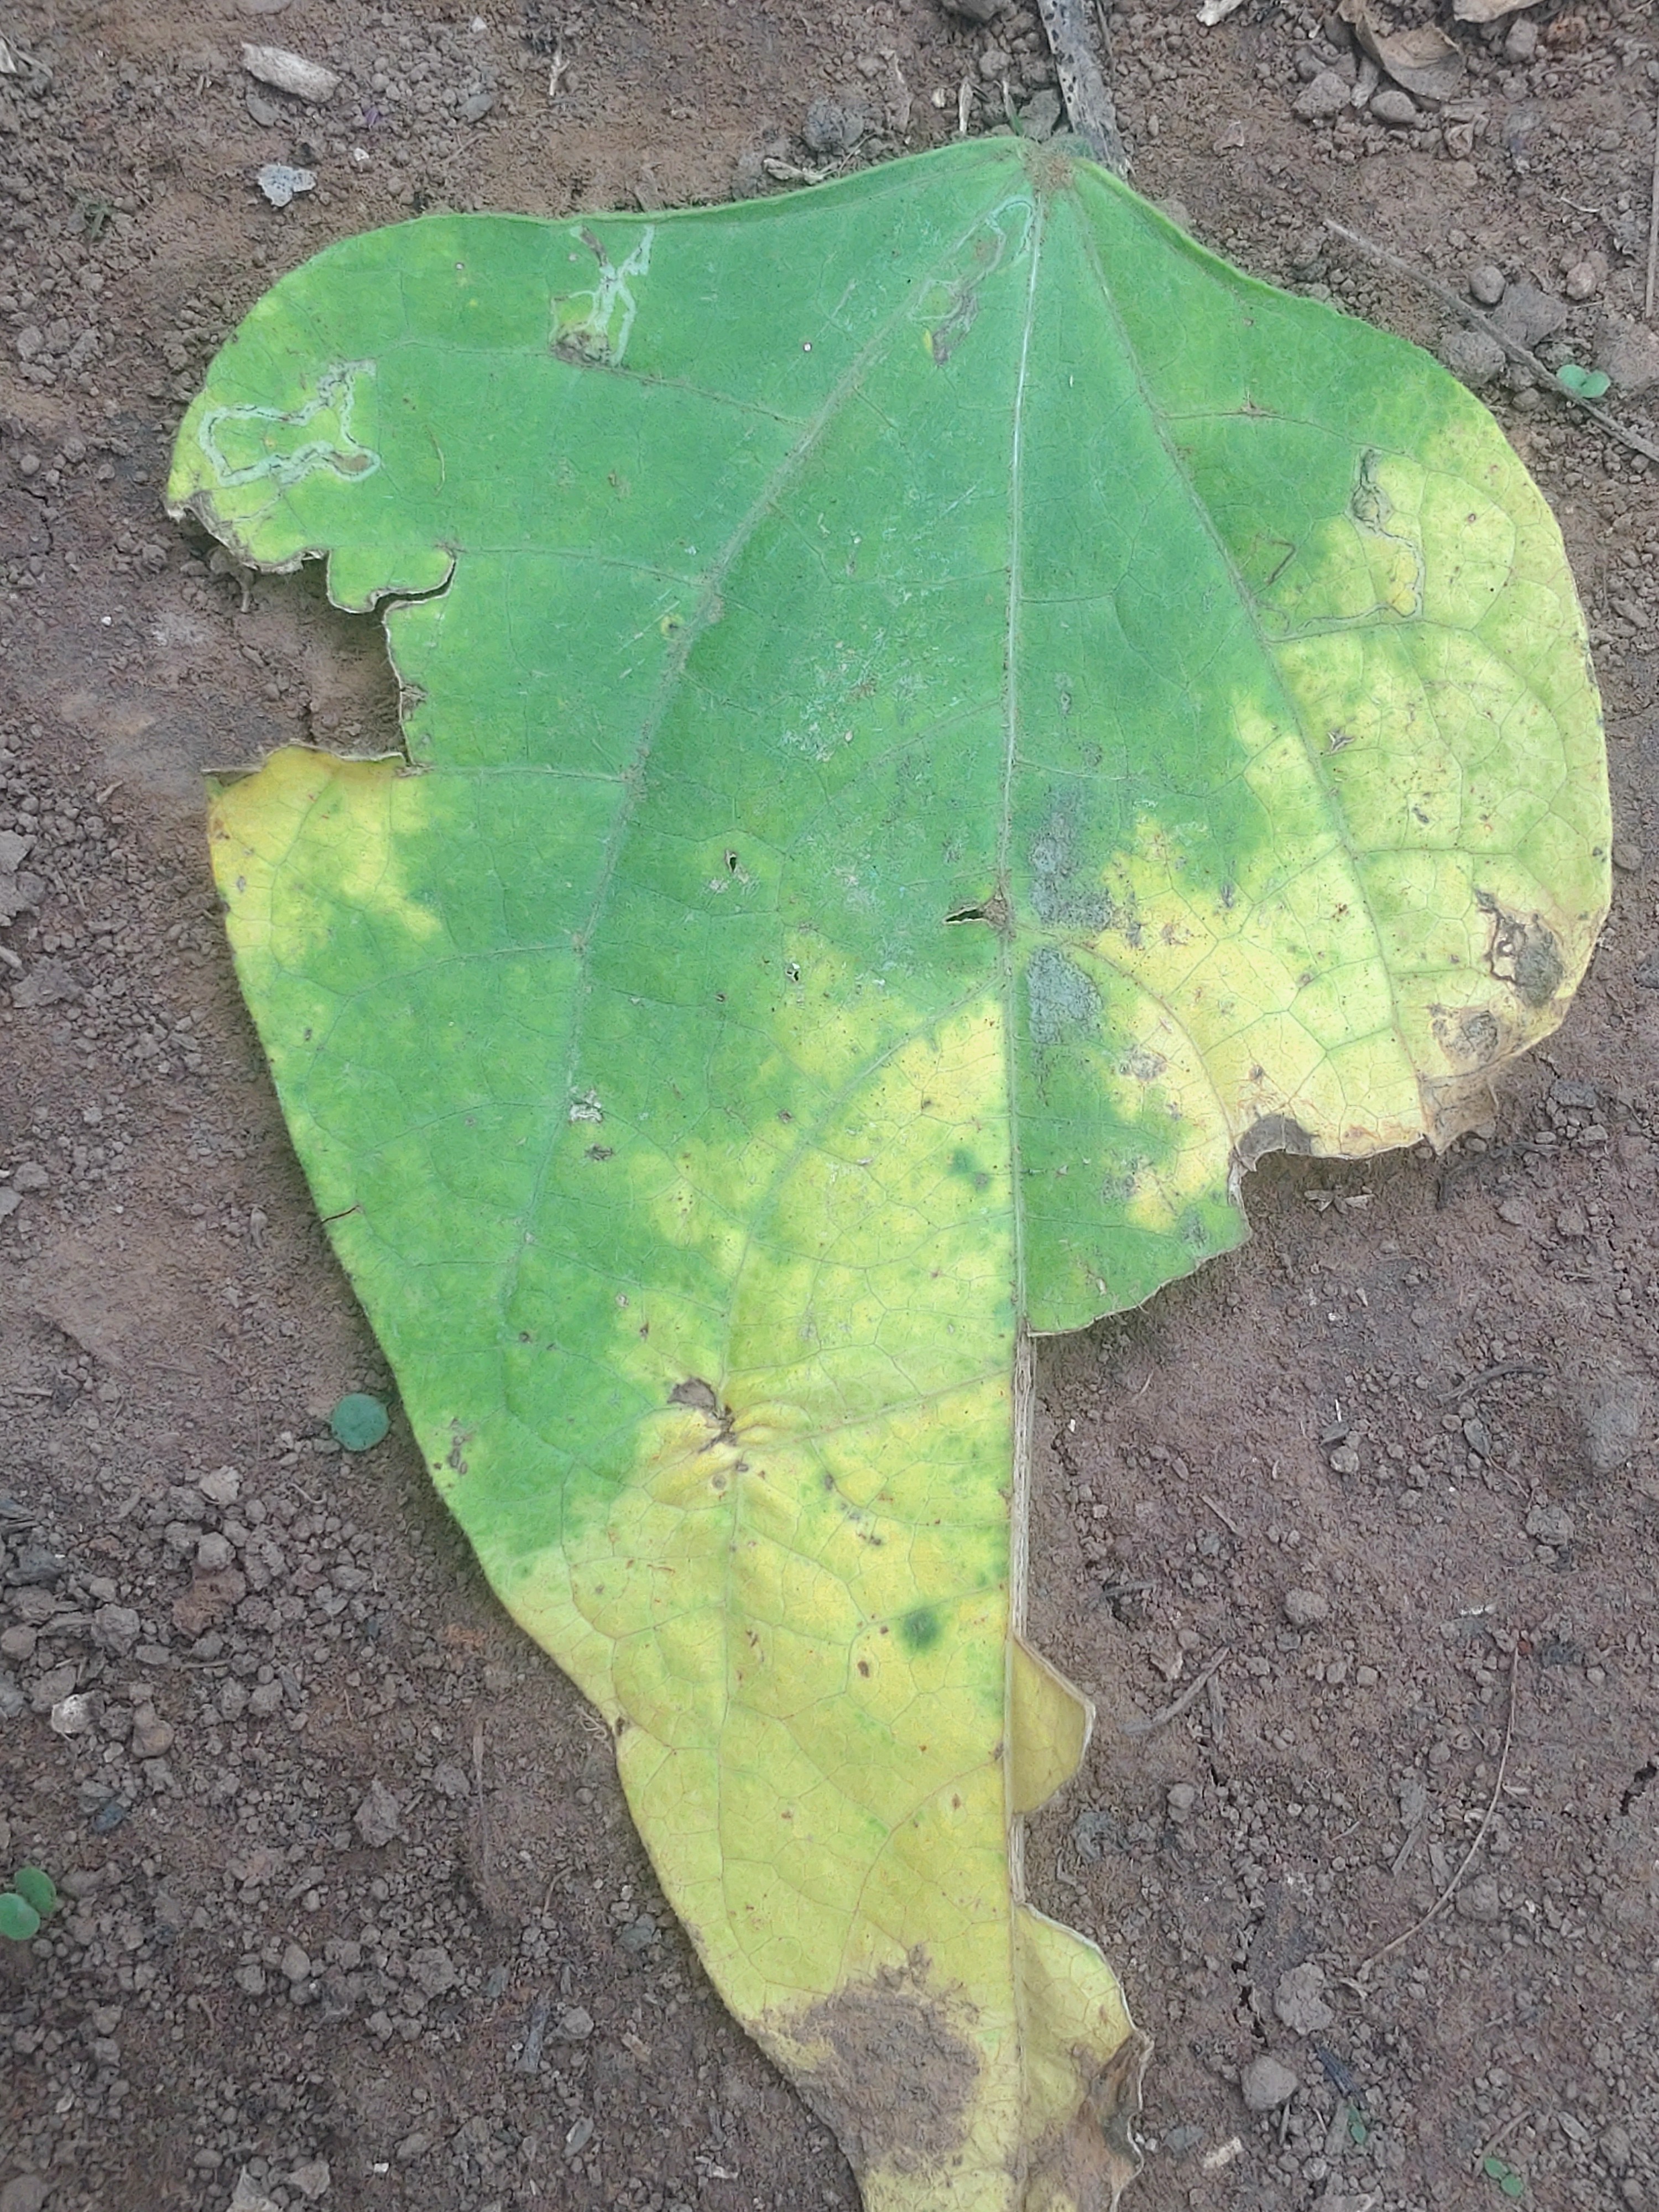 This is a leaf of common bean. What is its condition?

anthracnose
